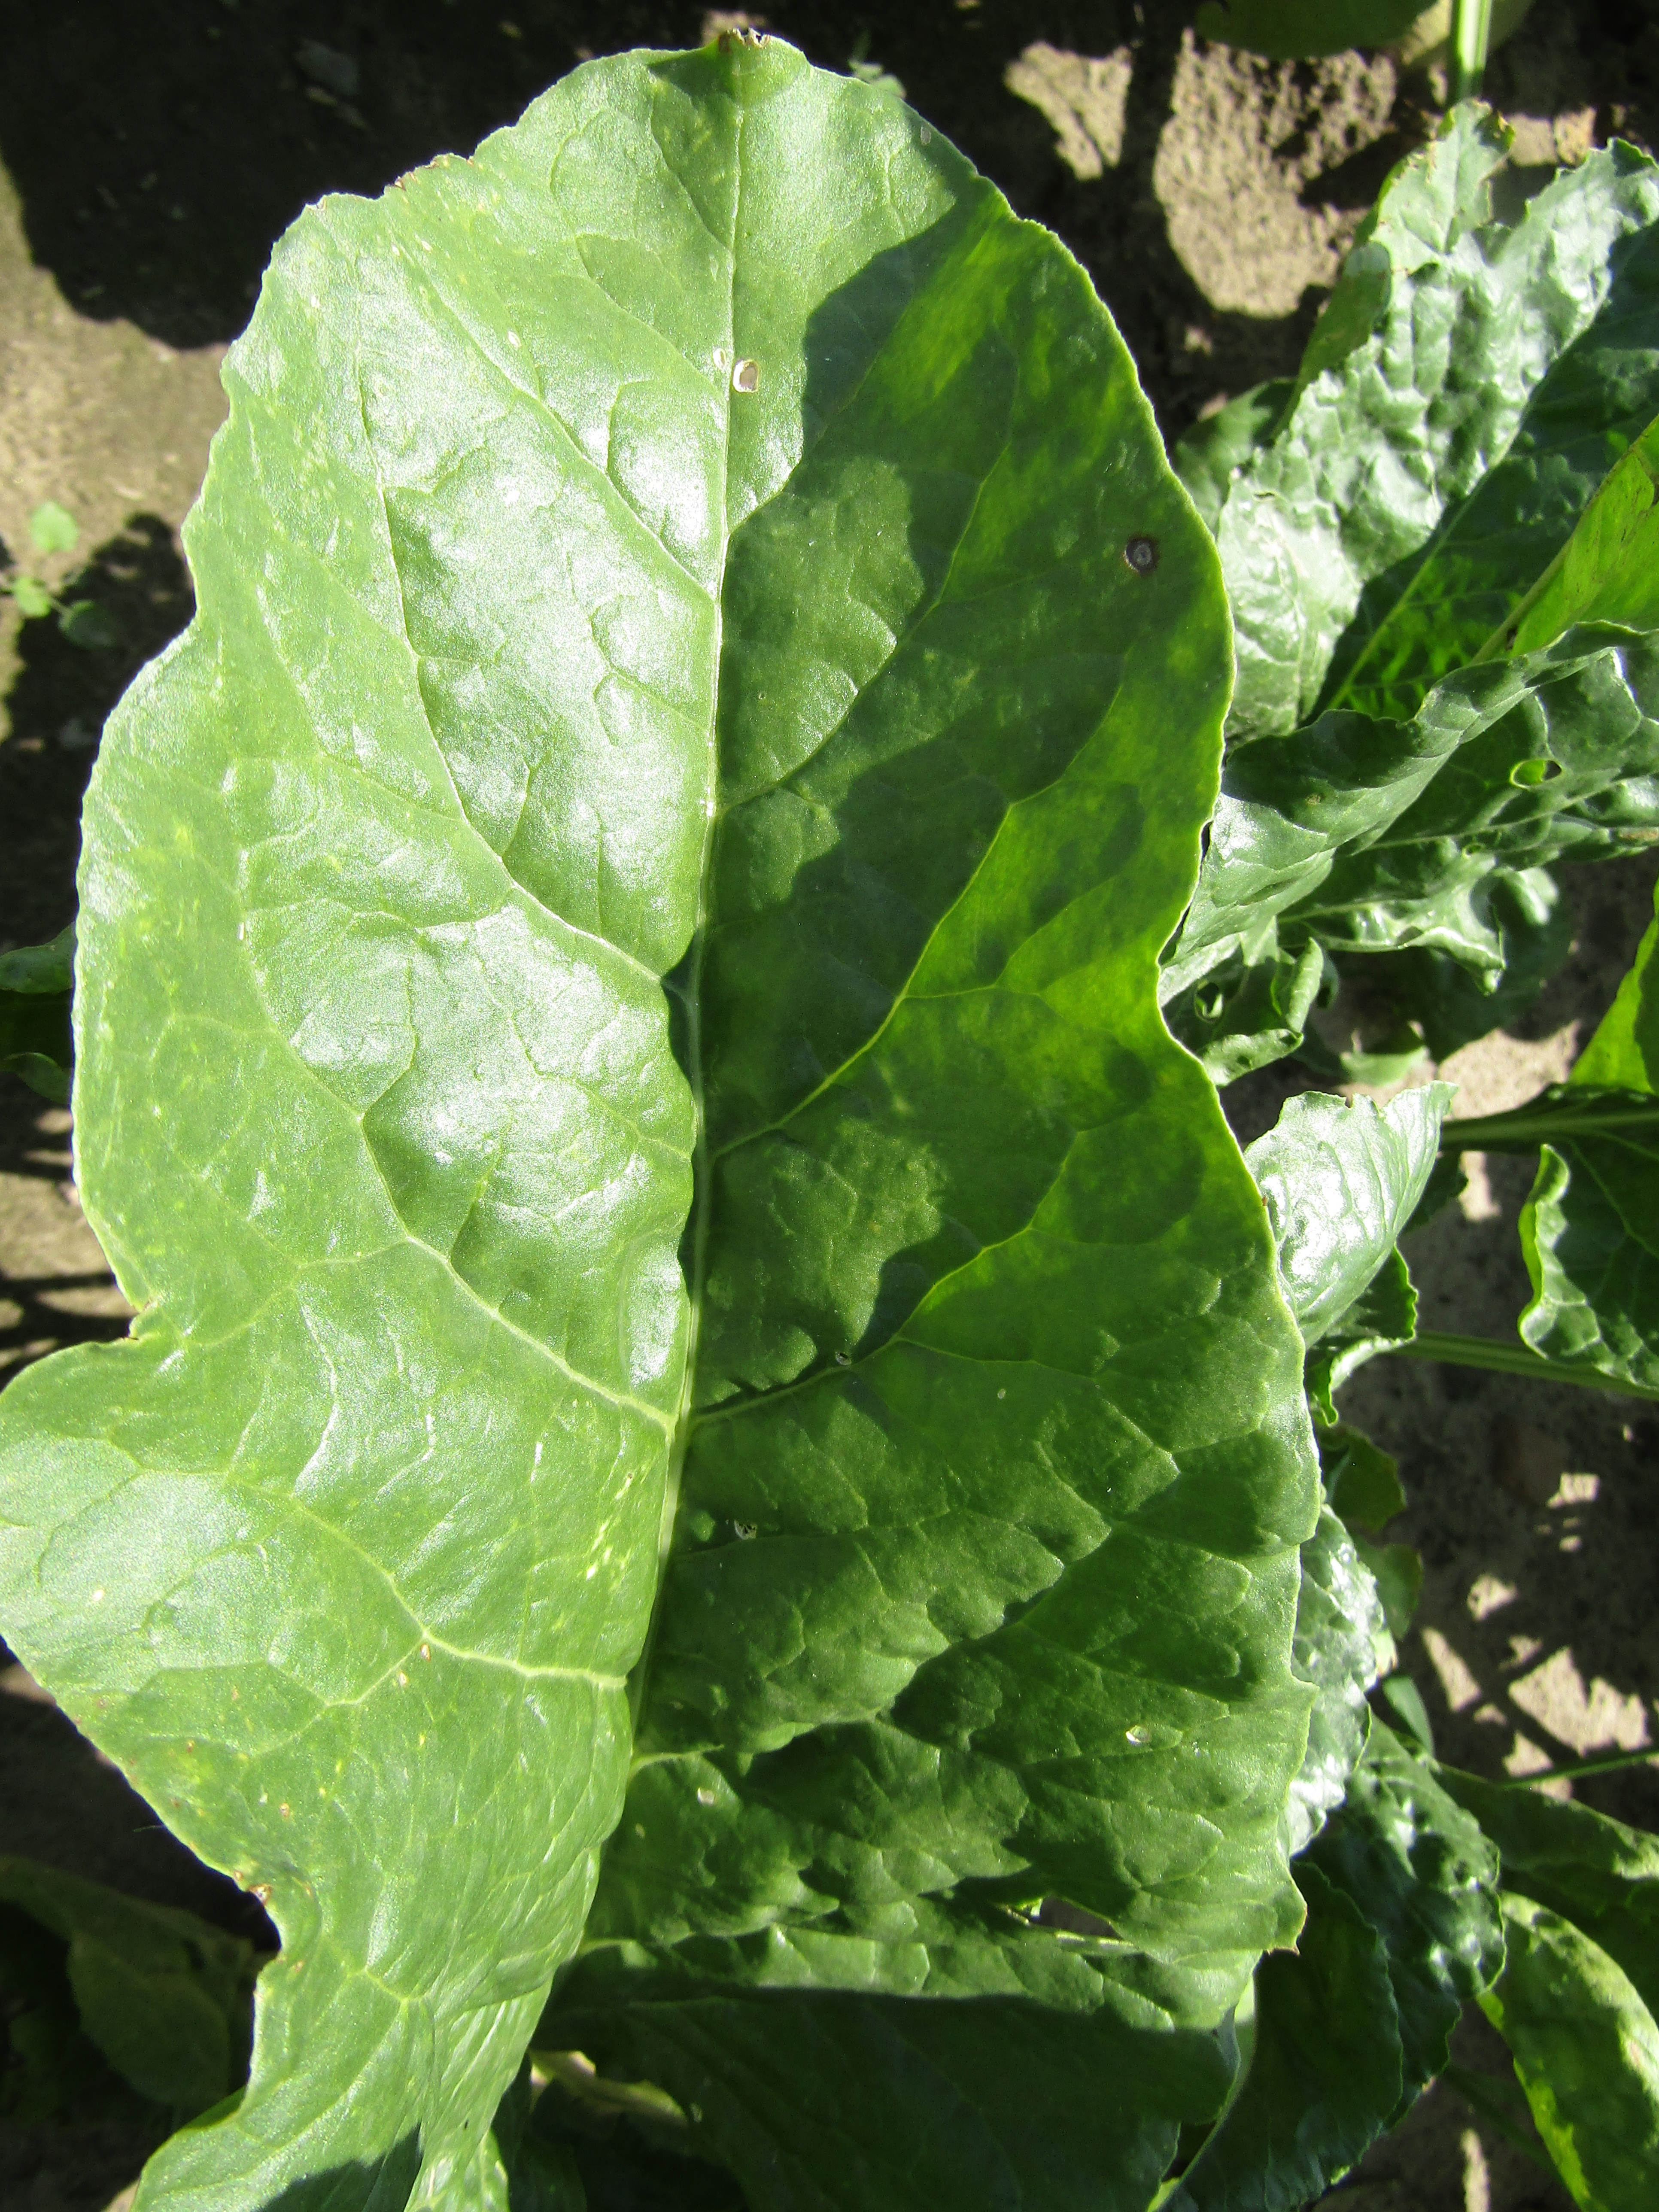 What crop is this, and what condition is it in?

beet, cercospora
